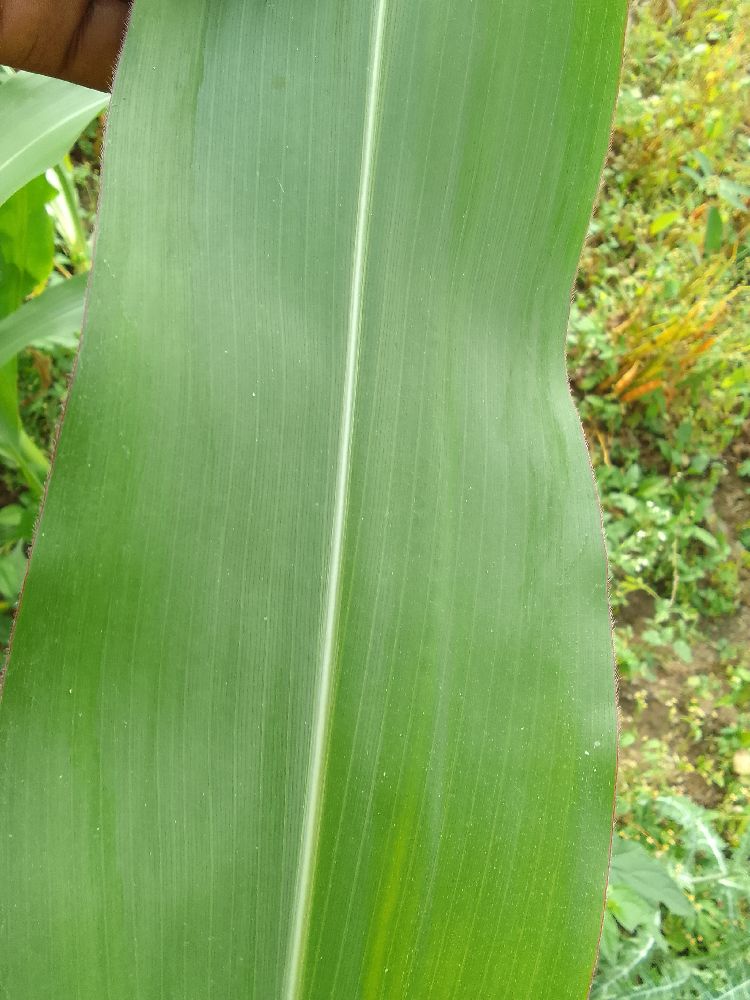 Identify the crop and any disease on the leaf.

maize, healthy
